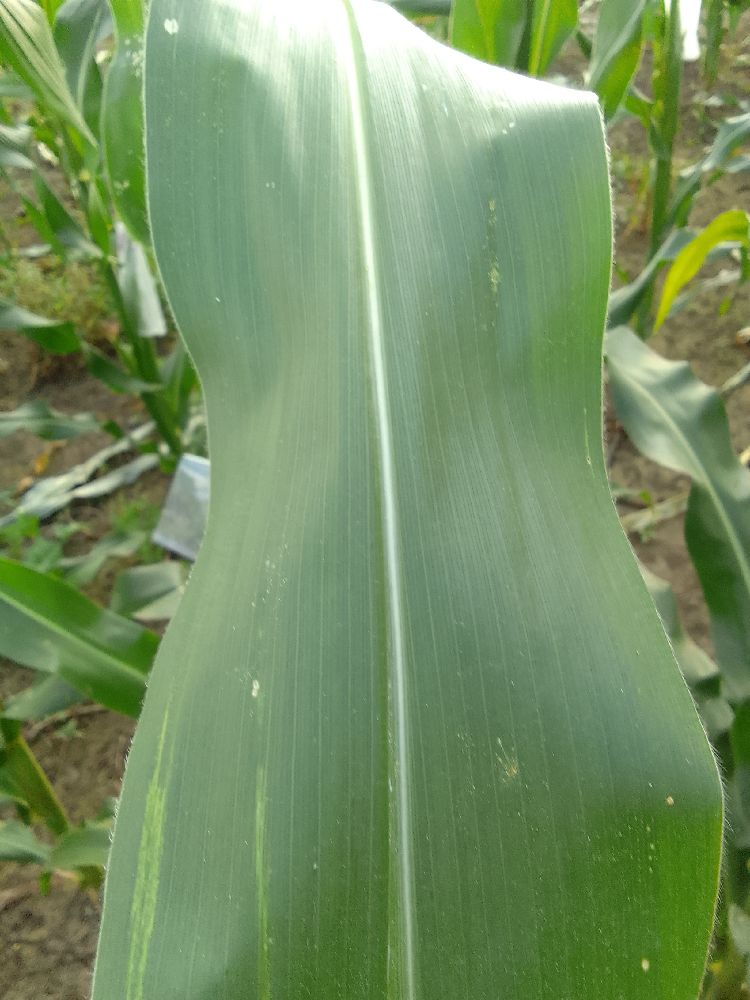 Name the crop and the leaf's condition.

maize, healthy
